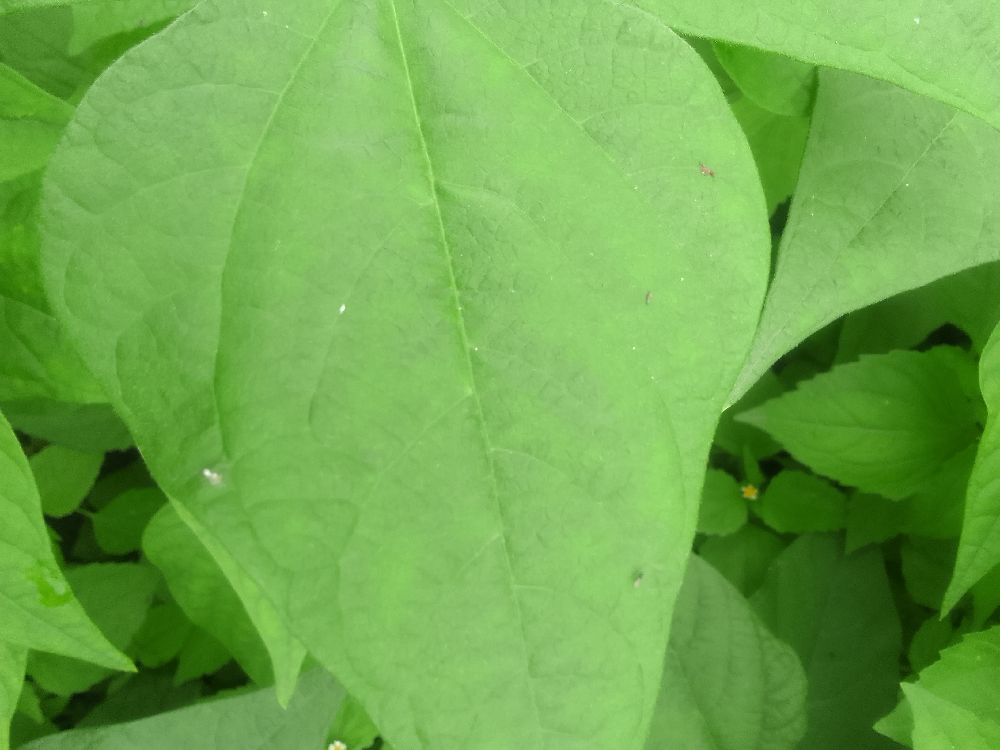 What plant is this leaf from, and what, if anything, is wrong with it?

common bean, healthy
